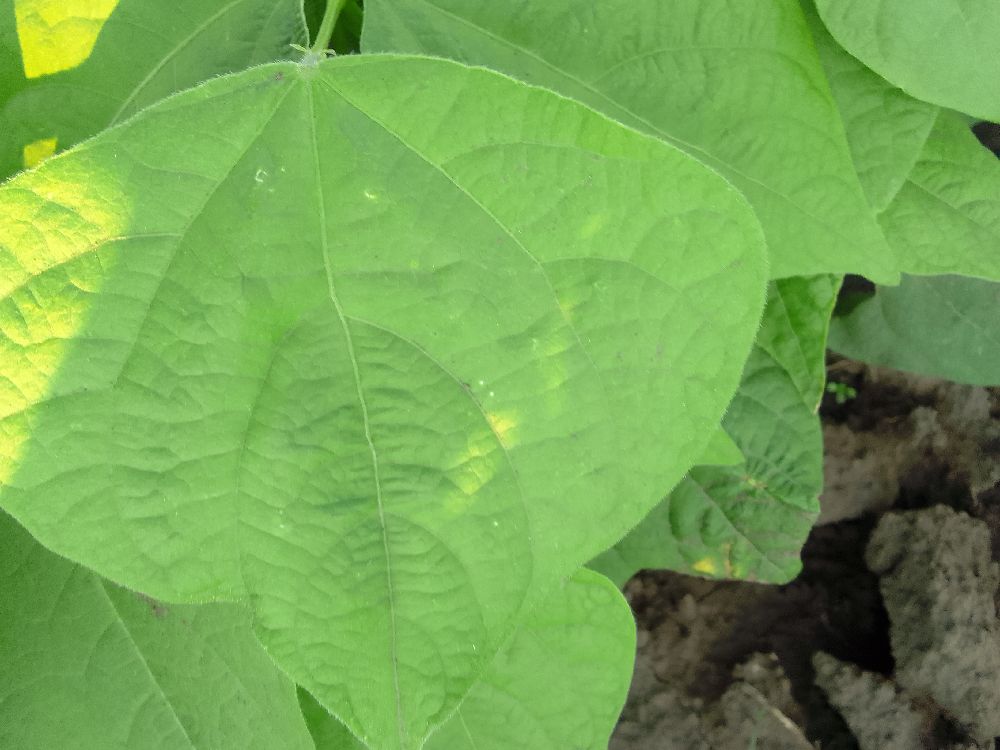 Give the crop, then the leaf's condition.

common bean, healthy
